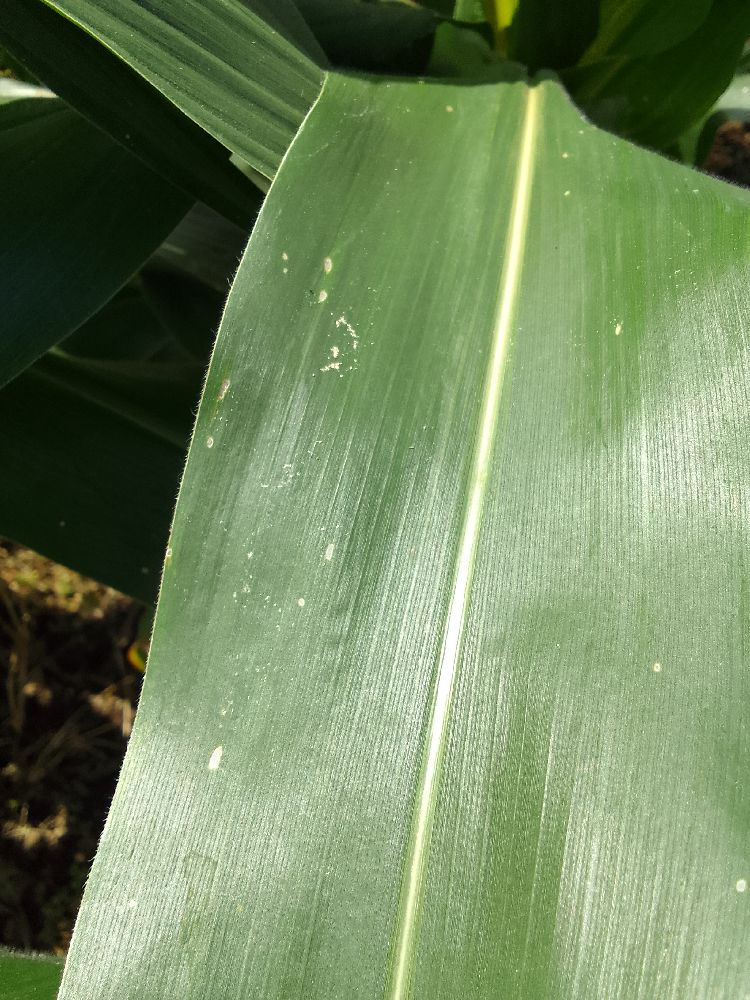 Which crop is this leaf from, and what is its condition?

maize, healthy
